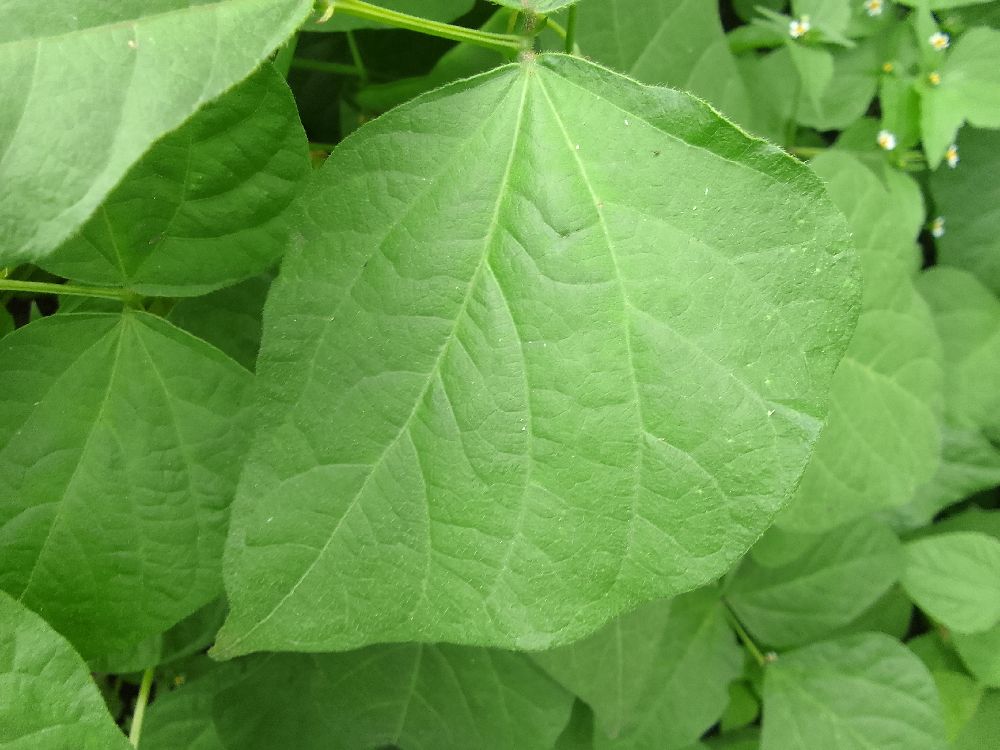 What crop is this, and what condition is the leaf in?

common bean, healthy
